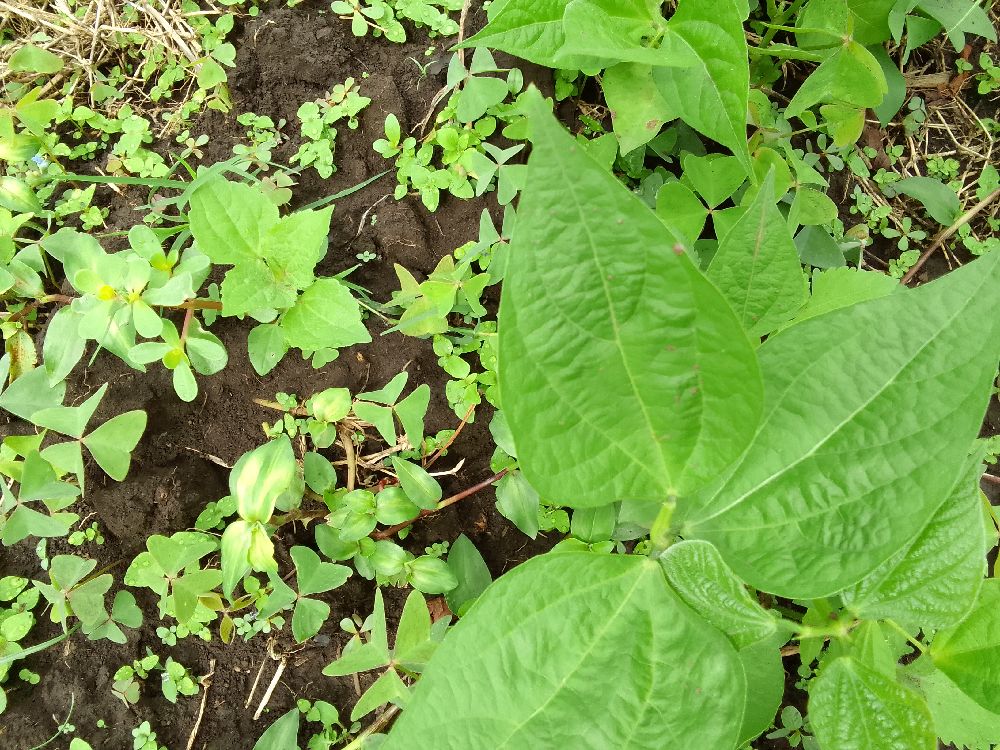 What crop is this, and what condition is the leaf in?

common bean, healthy
